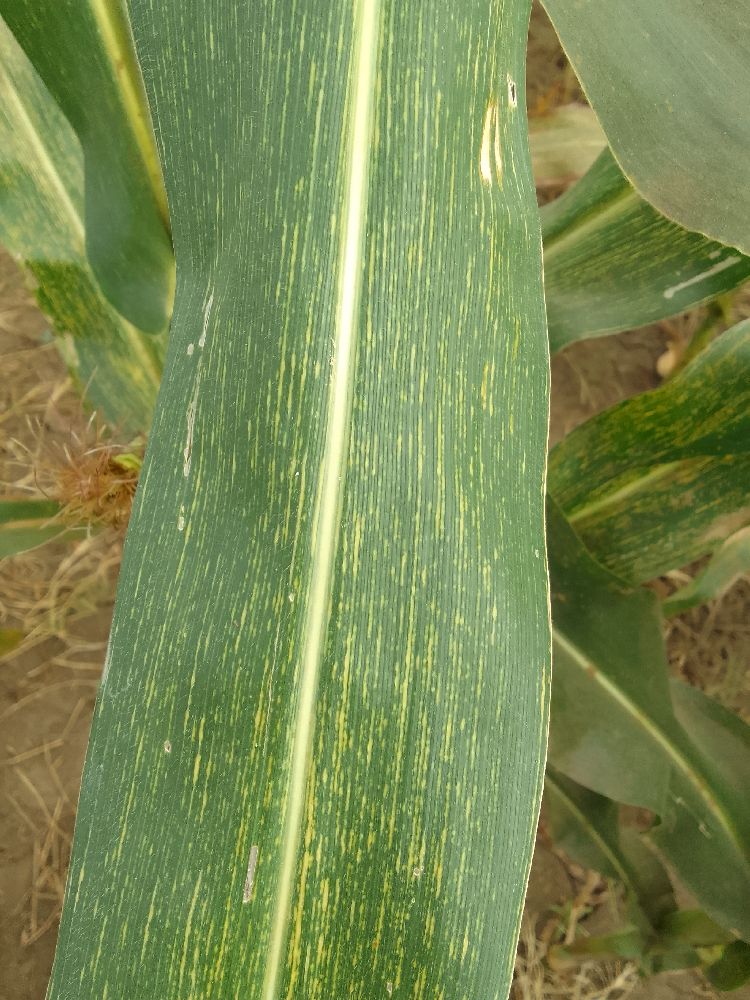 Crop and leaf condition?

maize, maize streak virus
